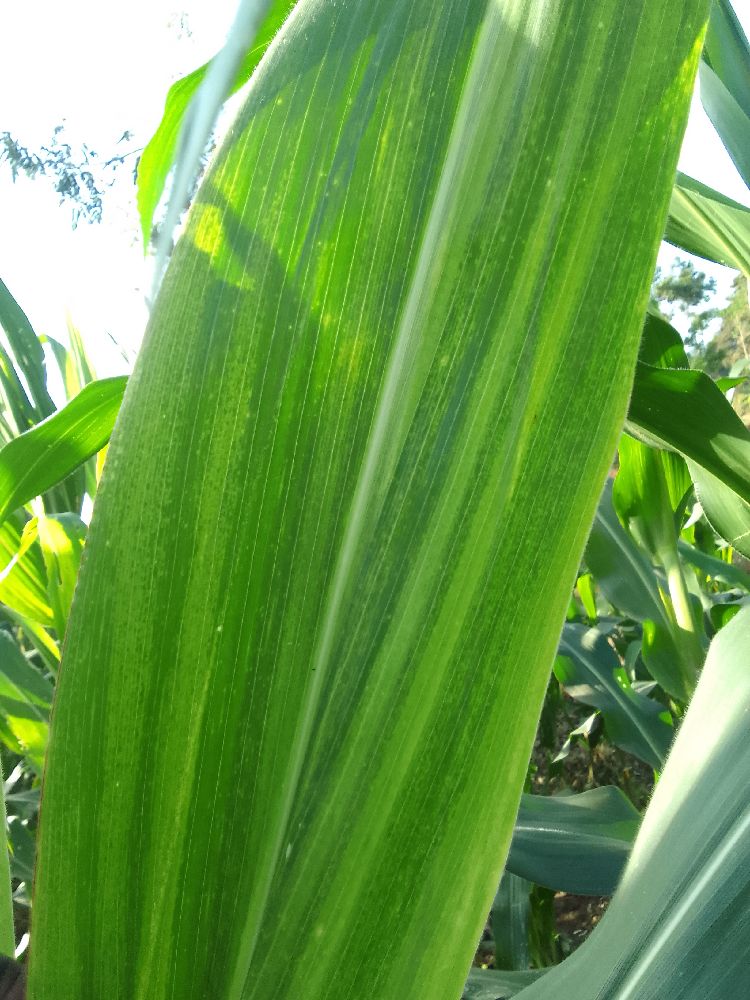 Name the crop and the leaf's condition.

maize, maize lethal necrosis
